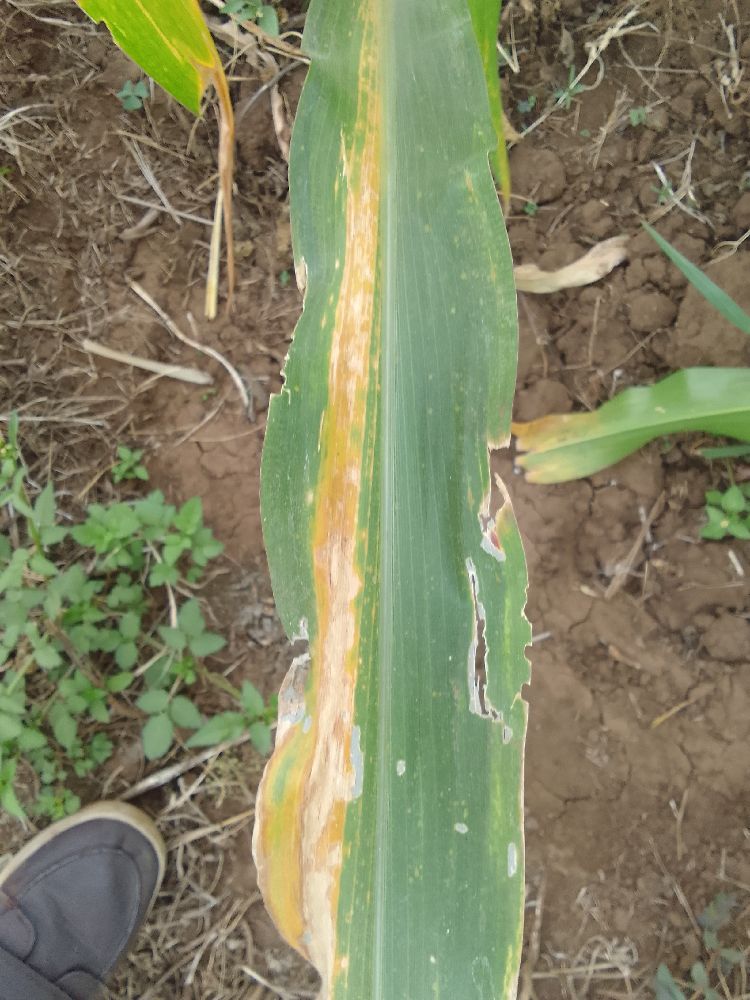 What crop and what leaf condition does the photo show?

maize, maize lethal necrosis
